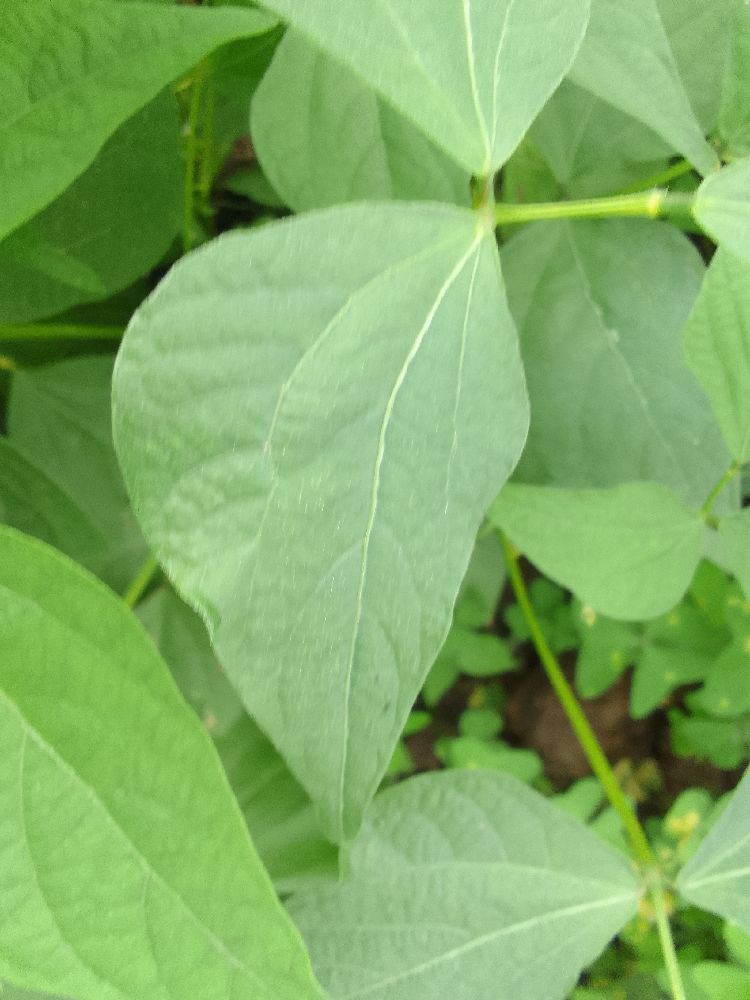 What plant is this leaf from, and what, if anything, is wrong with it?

common bean, healthy
